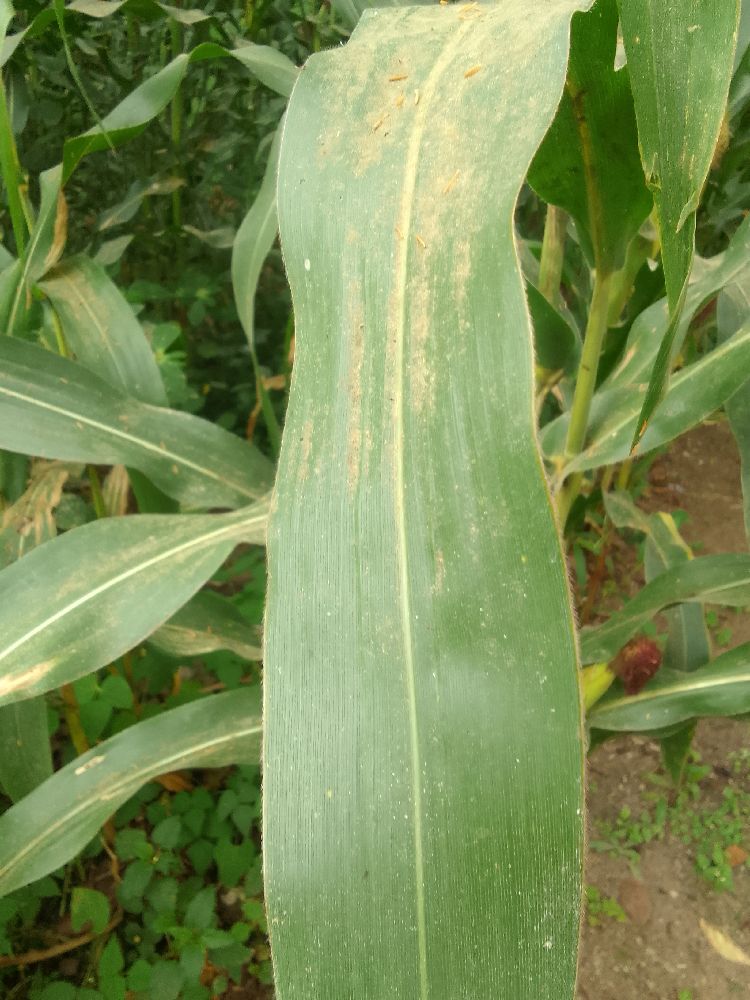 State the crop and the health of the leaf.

maize, healthy
